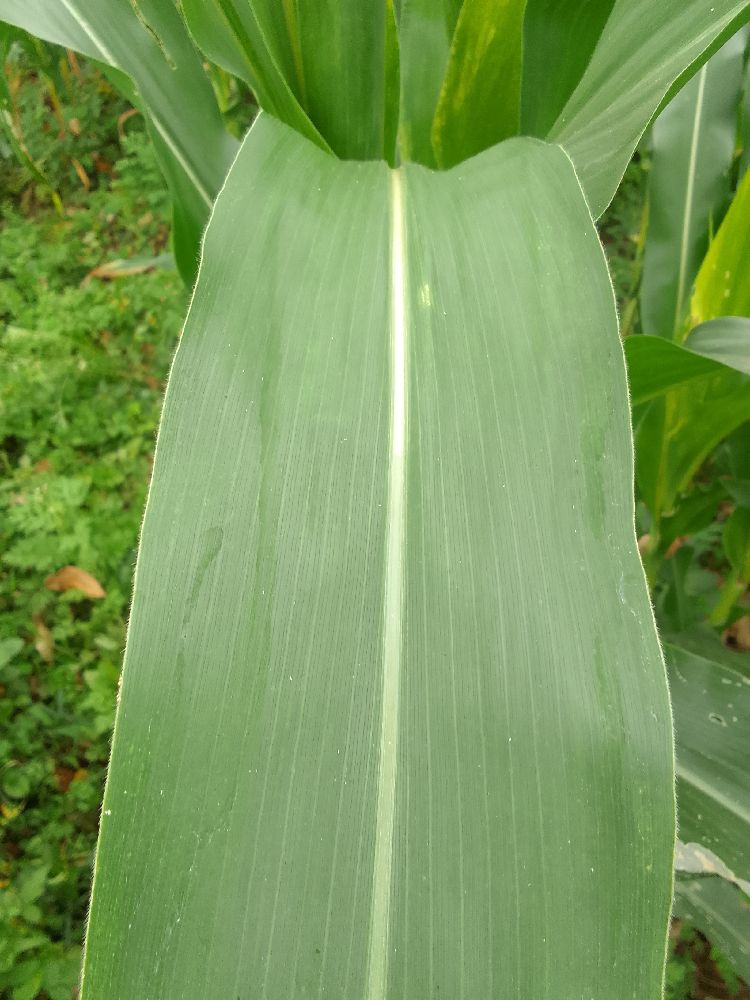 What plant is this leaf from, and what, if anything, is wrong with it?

maize, healthy
